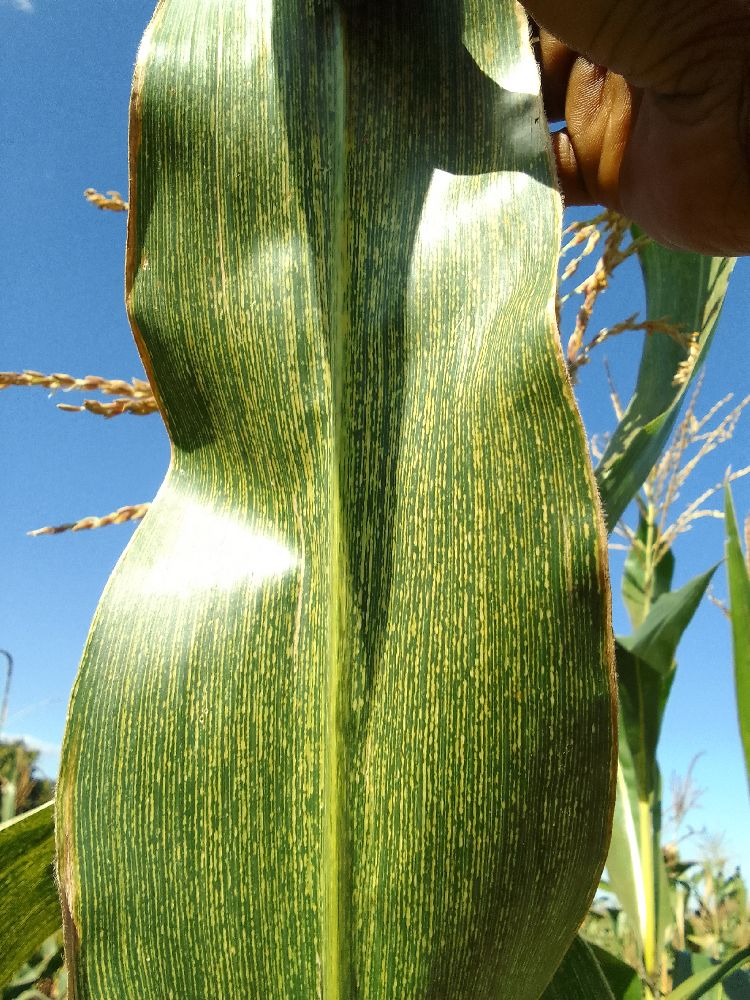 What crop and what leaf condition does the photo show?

maize, maize streak virus
